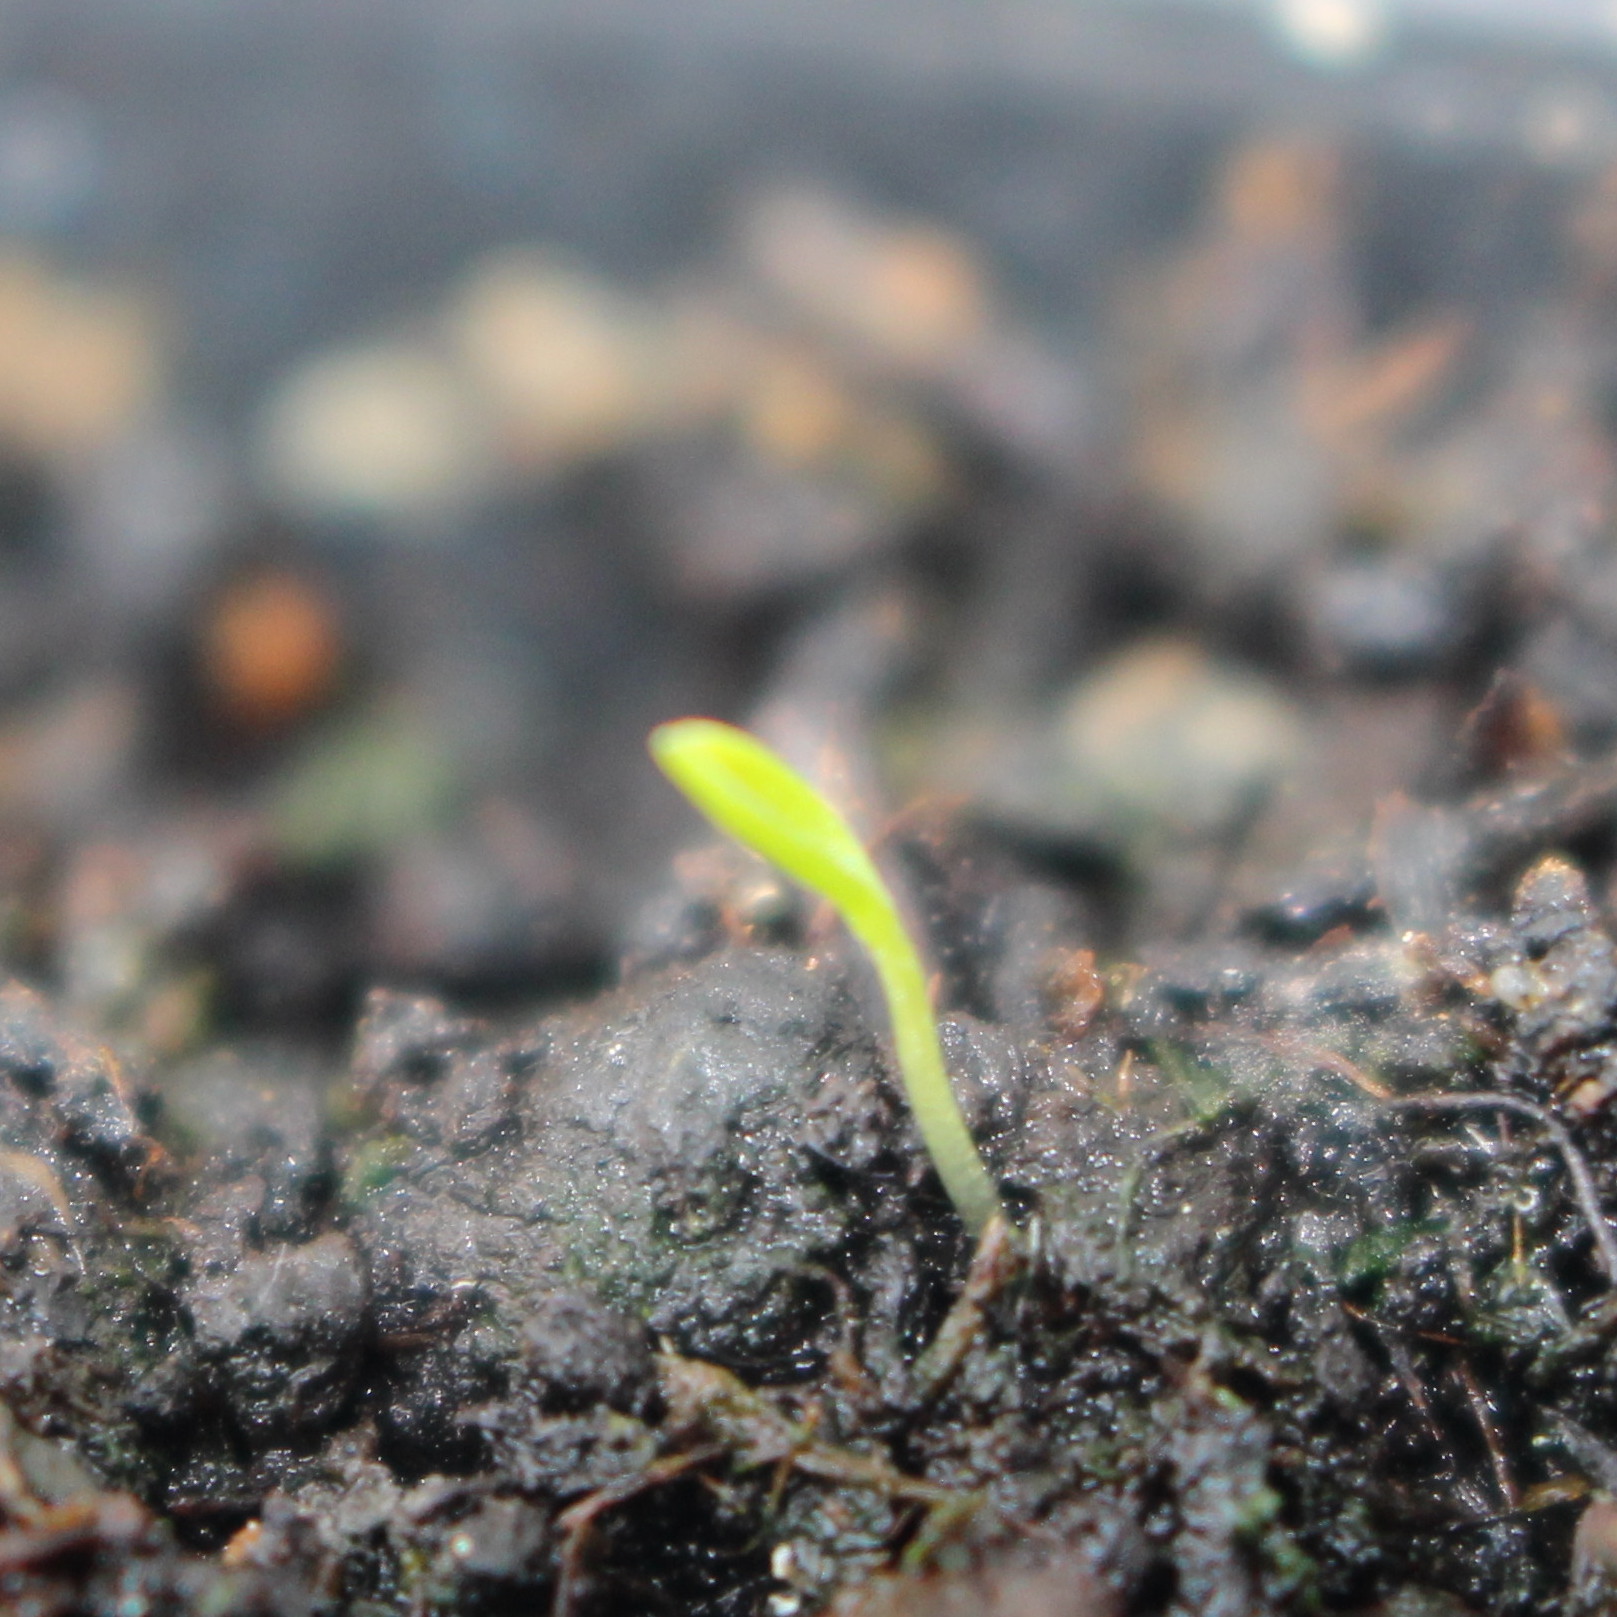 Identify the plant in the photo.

Papaver rhoeas
